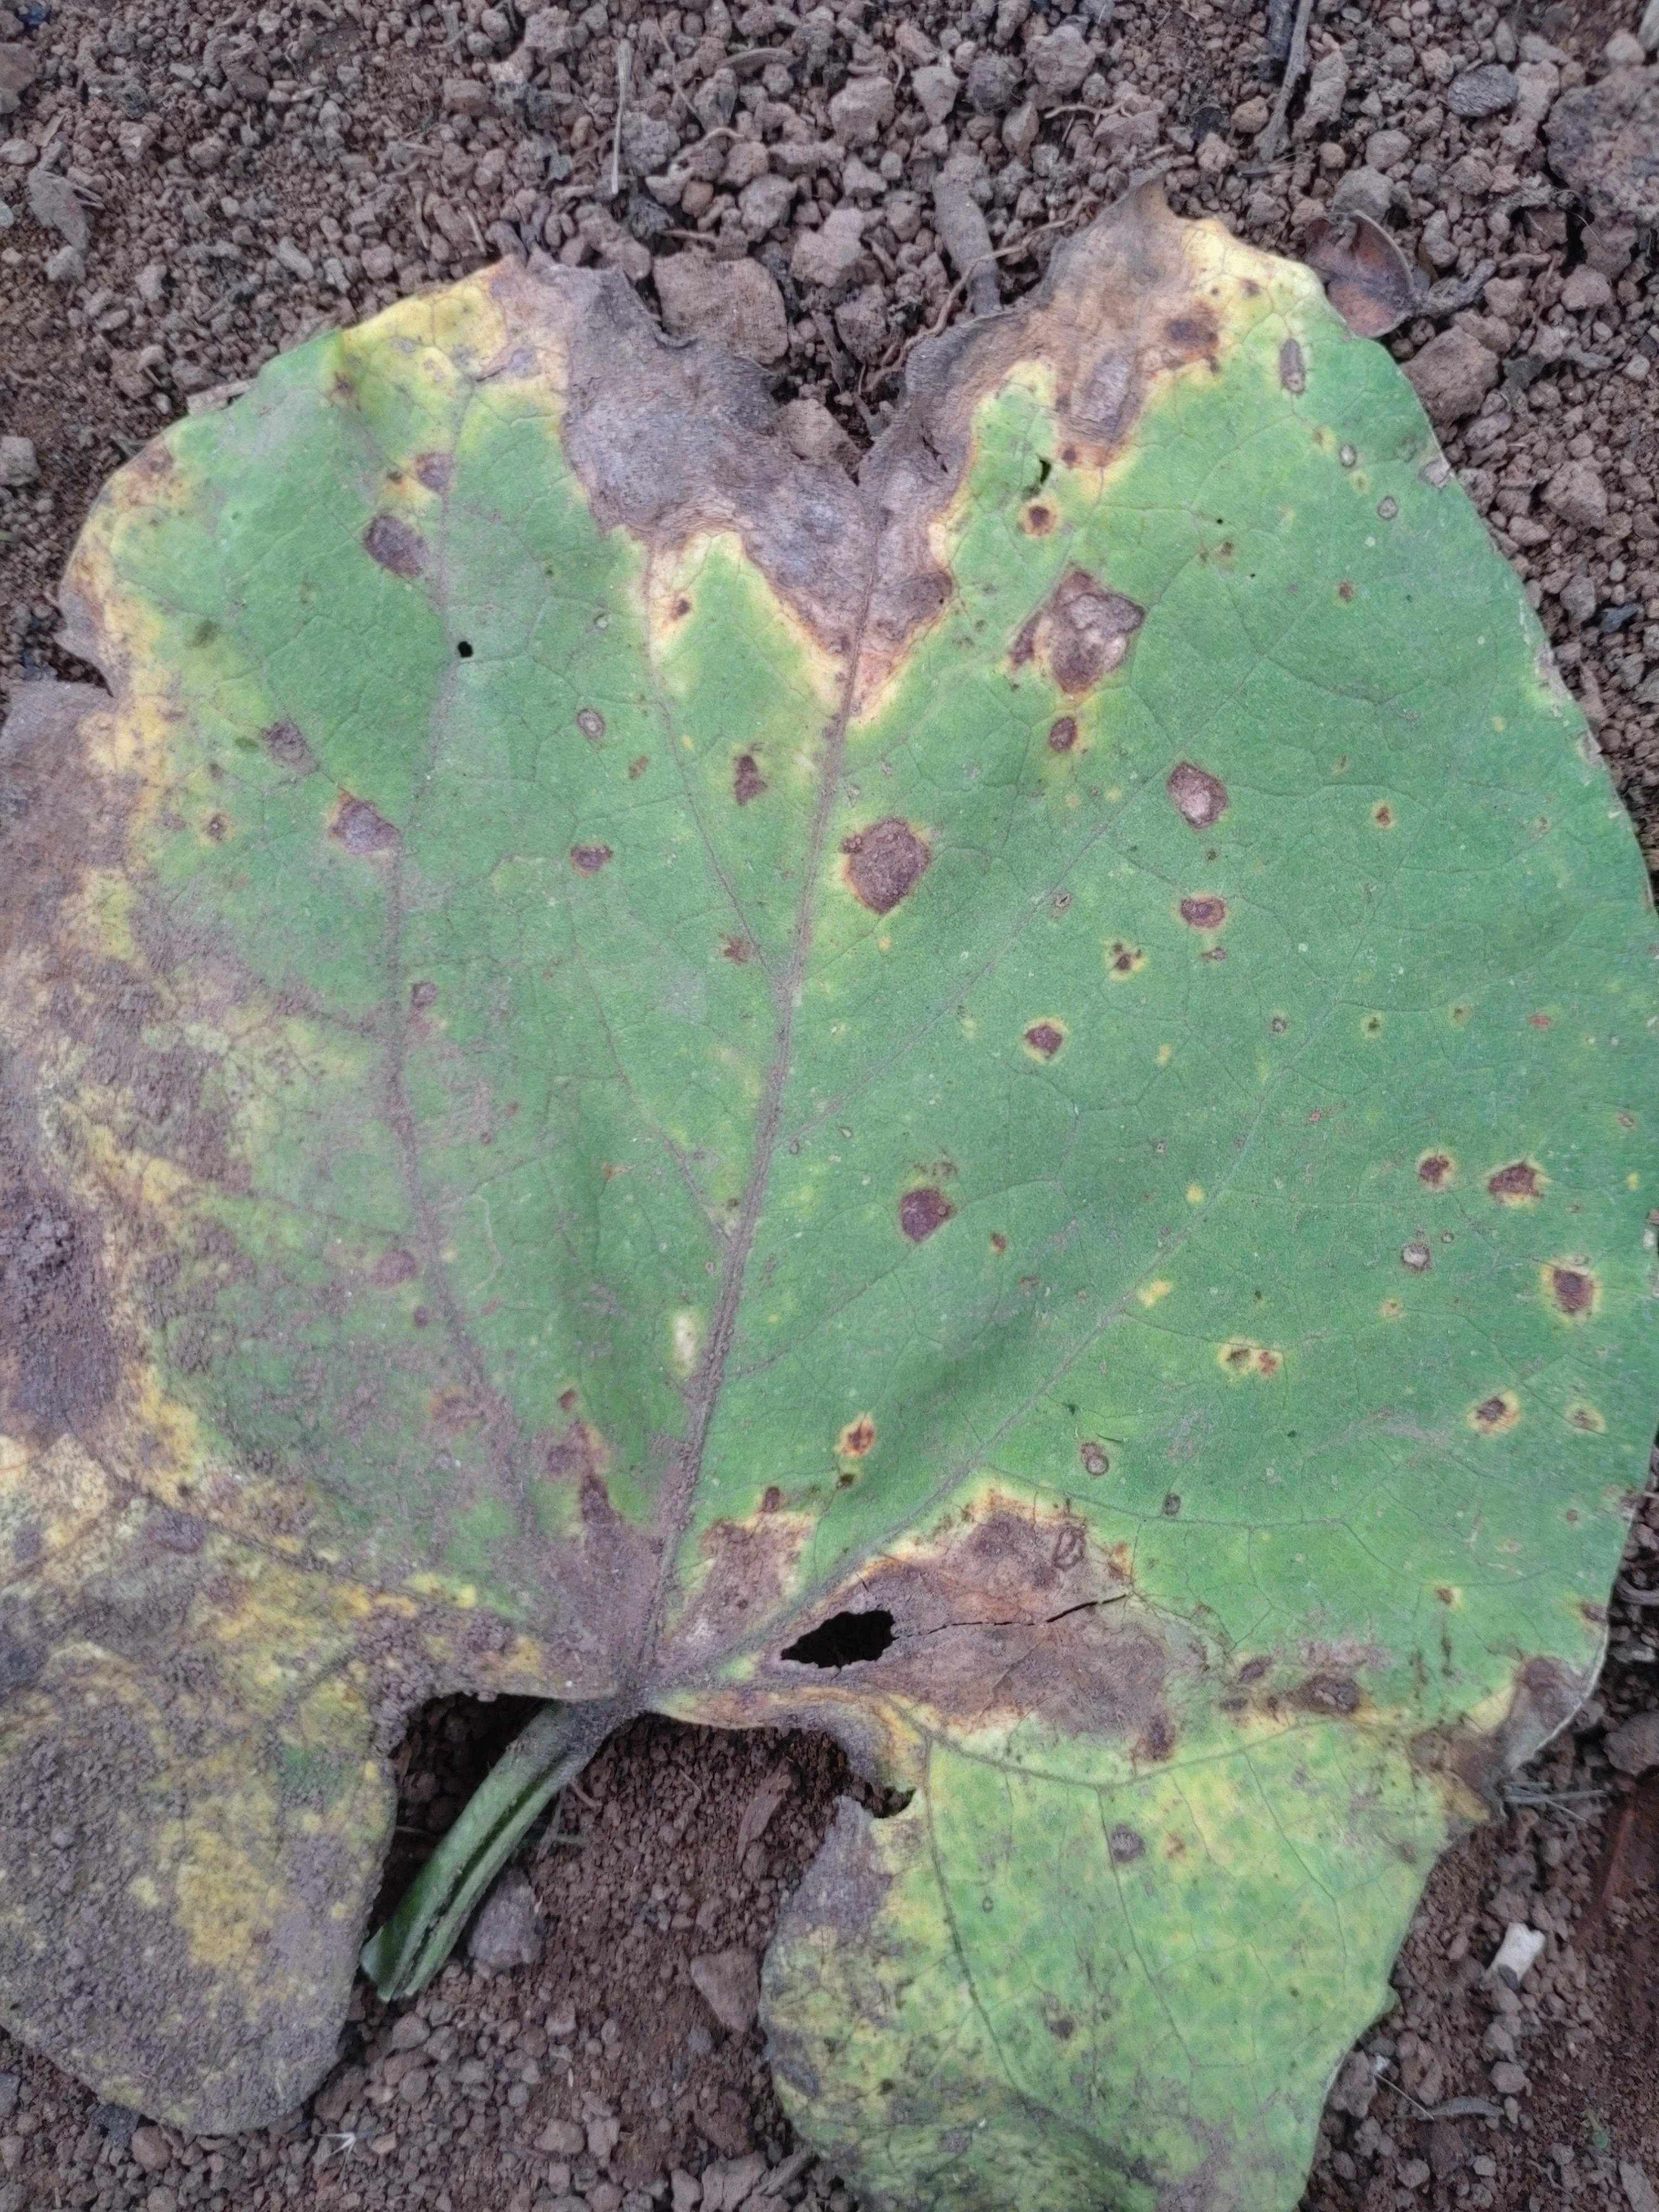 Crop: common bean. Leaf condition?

anthracnose
